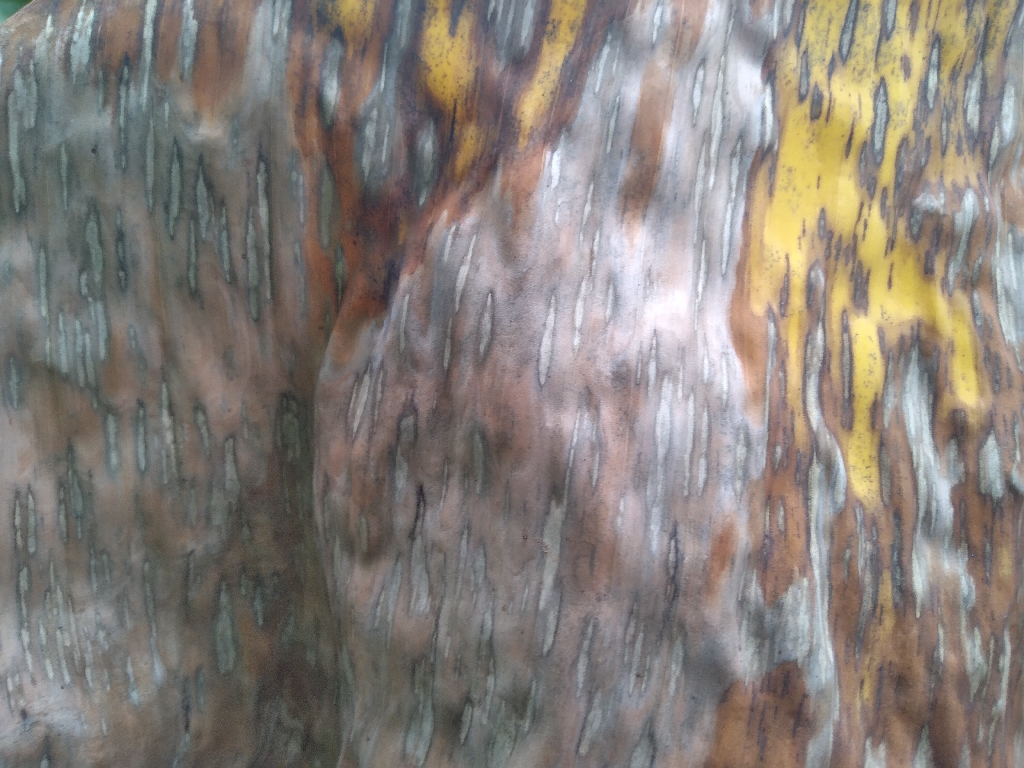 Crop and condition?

banana, black sigatoka
